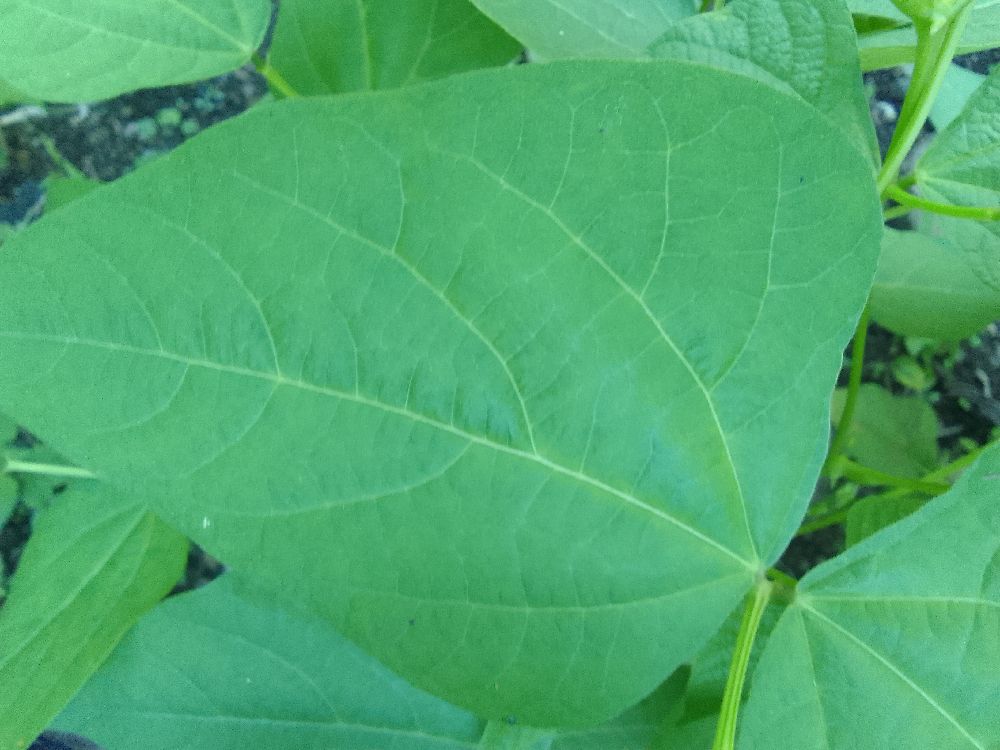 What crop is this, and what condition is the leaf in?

common bean, healthy
